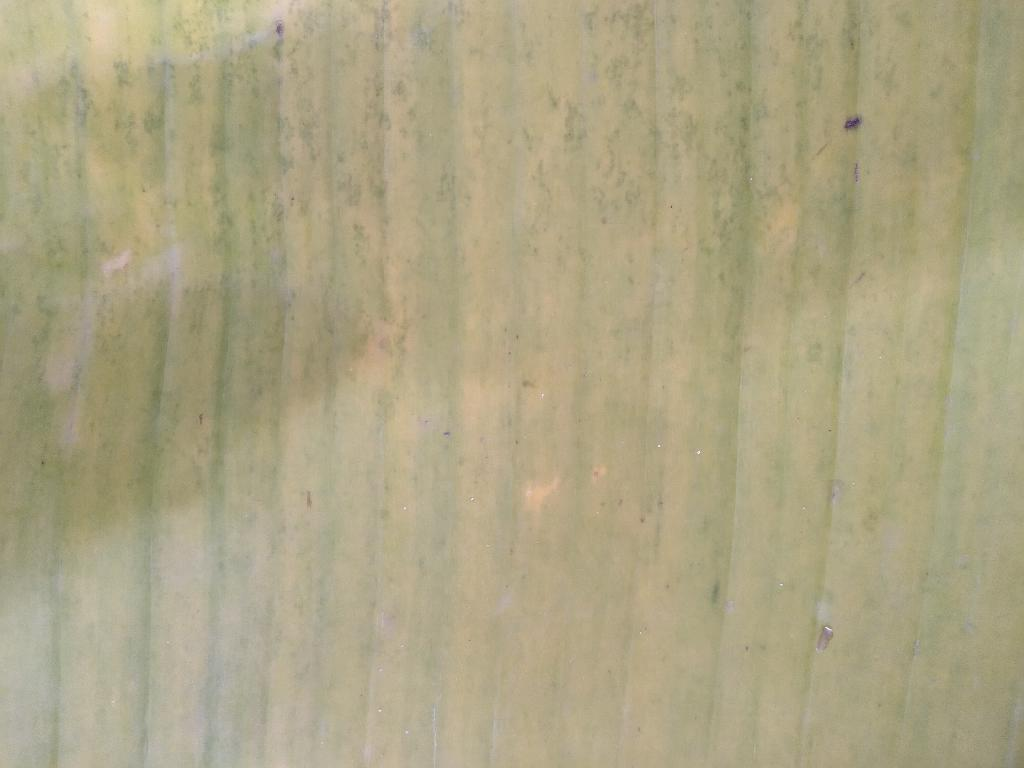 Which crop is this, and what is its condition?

banana, fusarium wilt race 1
